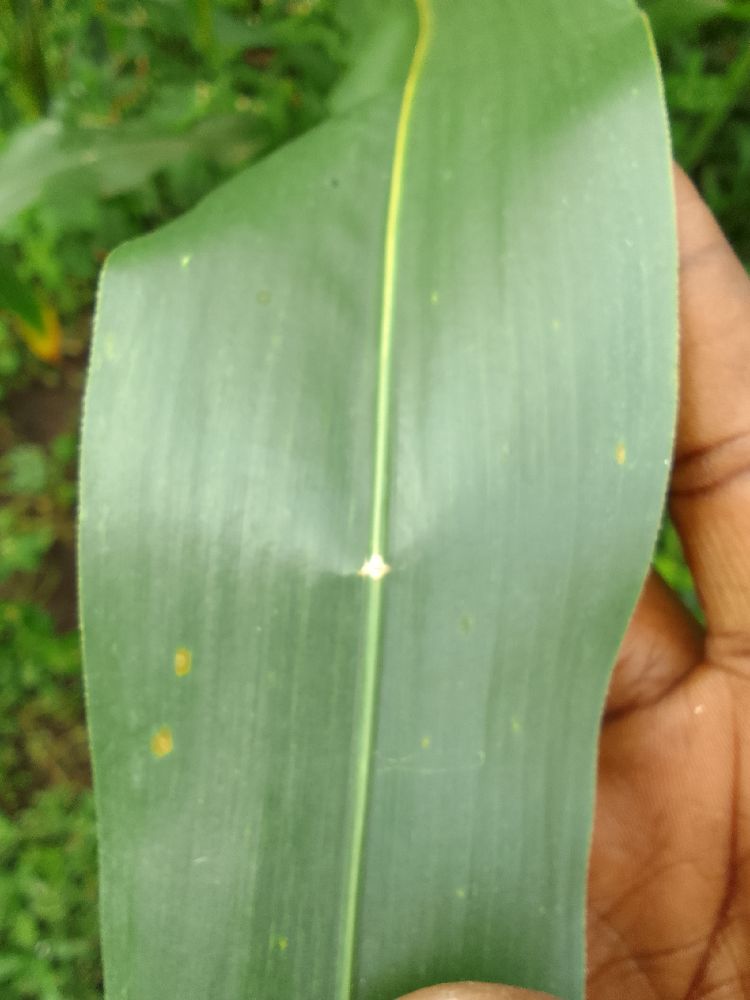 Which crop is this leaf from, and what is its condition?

maize, healthy
